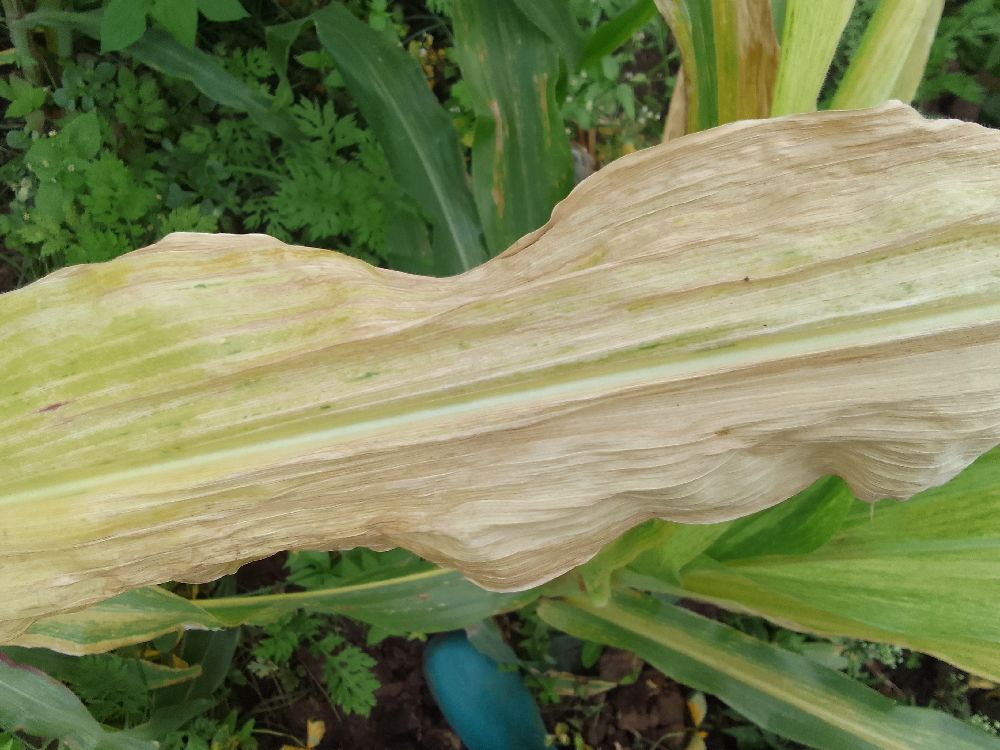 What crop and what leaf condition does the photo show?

maize, maize lethal necrosis
